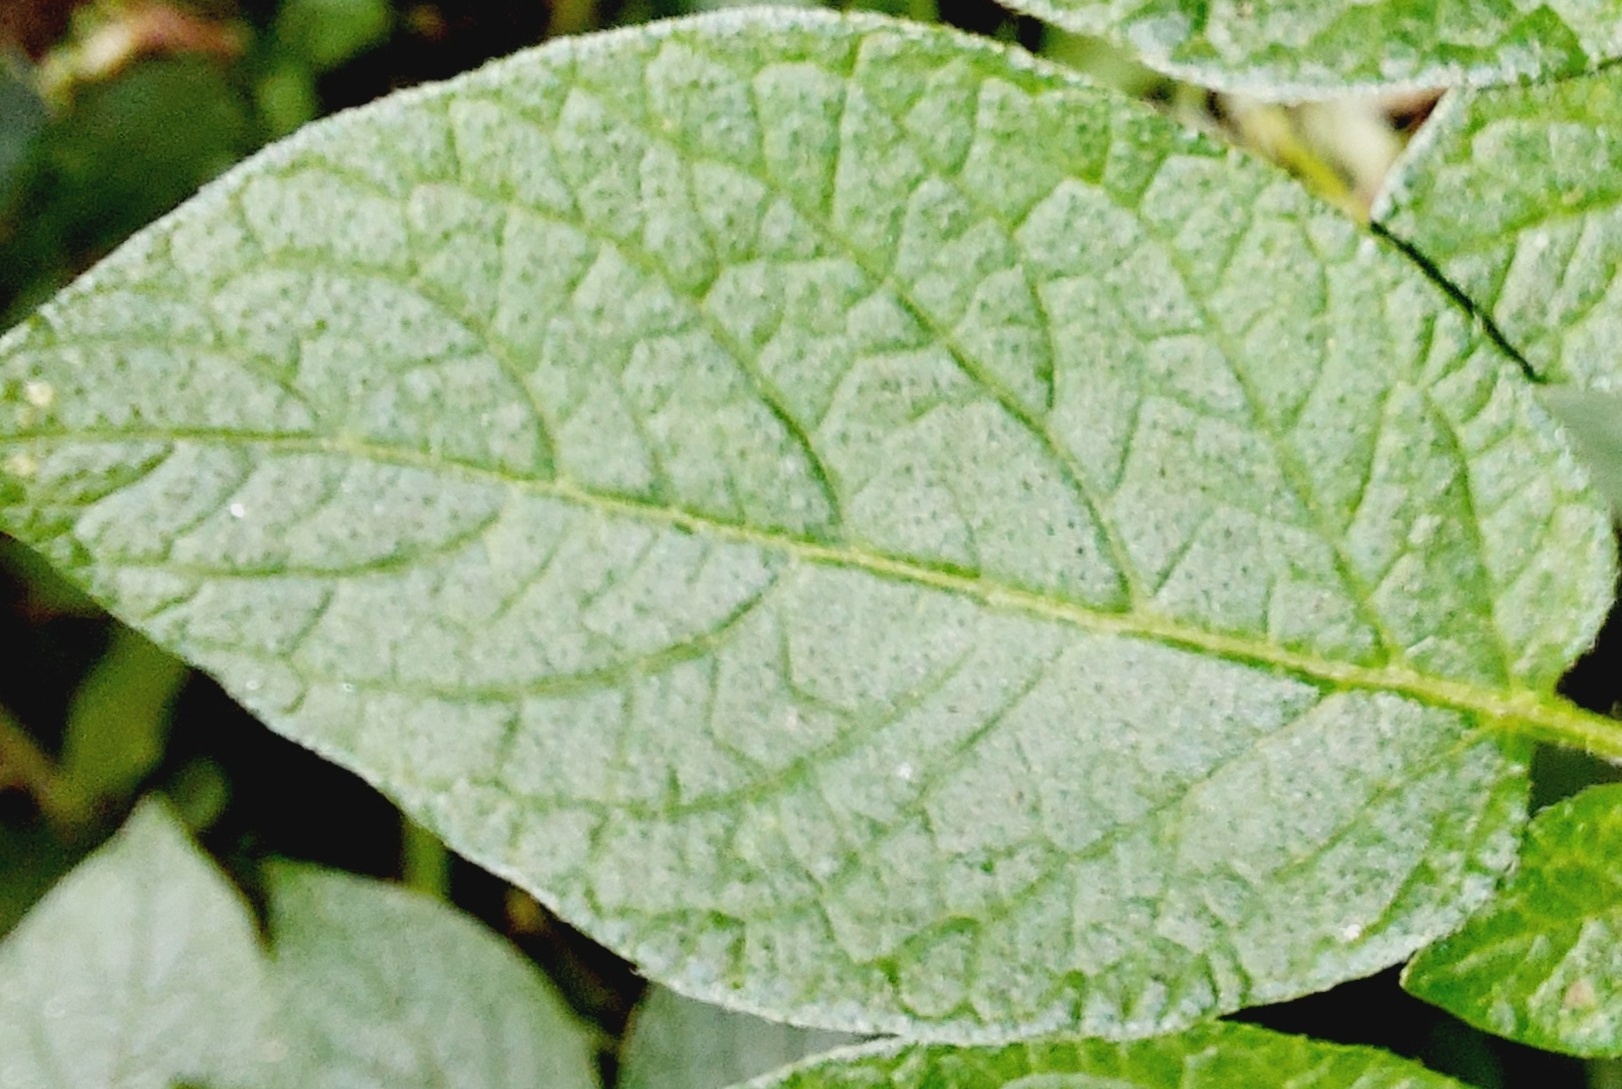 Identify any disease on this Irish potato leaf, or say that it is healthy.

healthy
